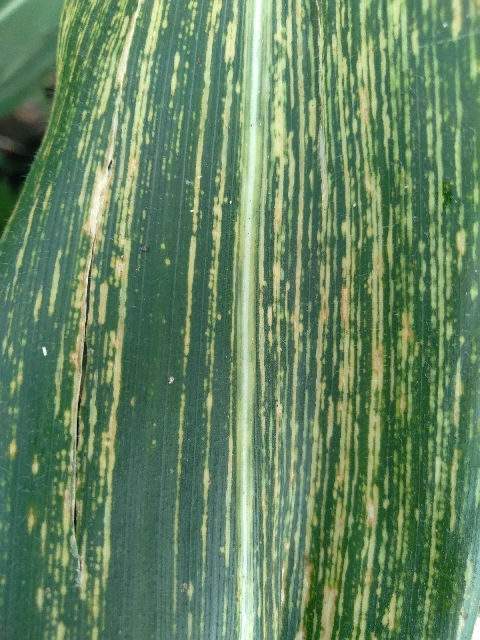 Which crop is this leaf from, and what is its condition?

maize, maize streak virus
